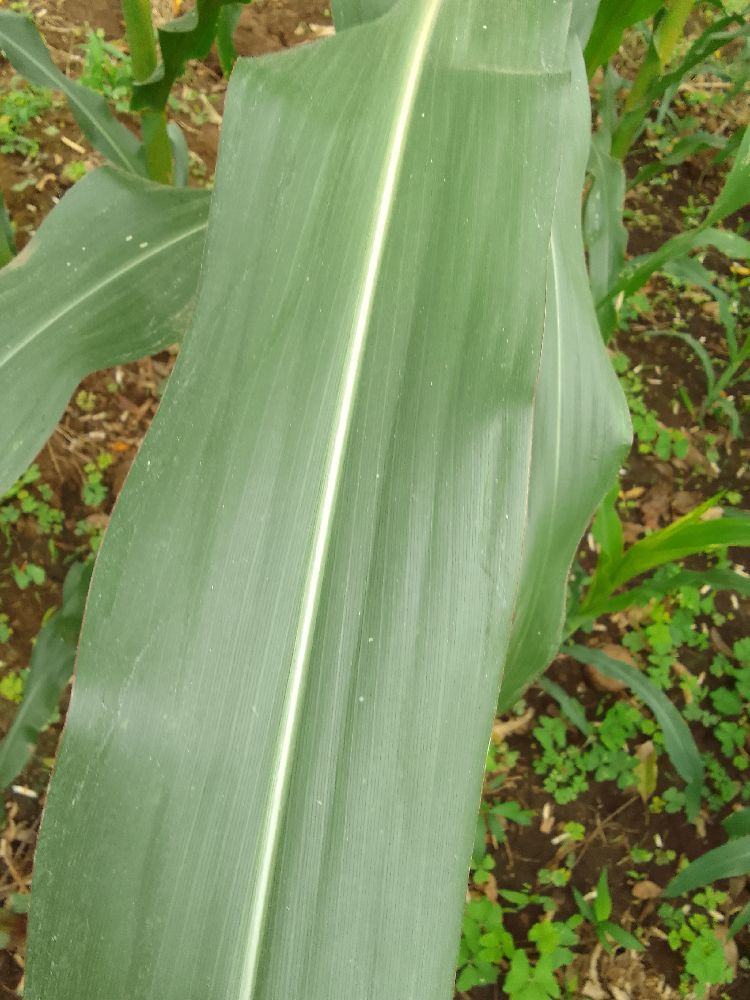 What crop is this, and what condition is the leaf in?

maize, healthy
